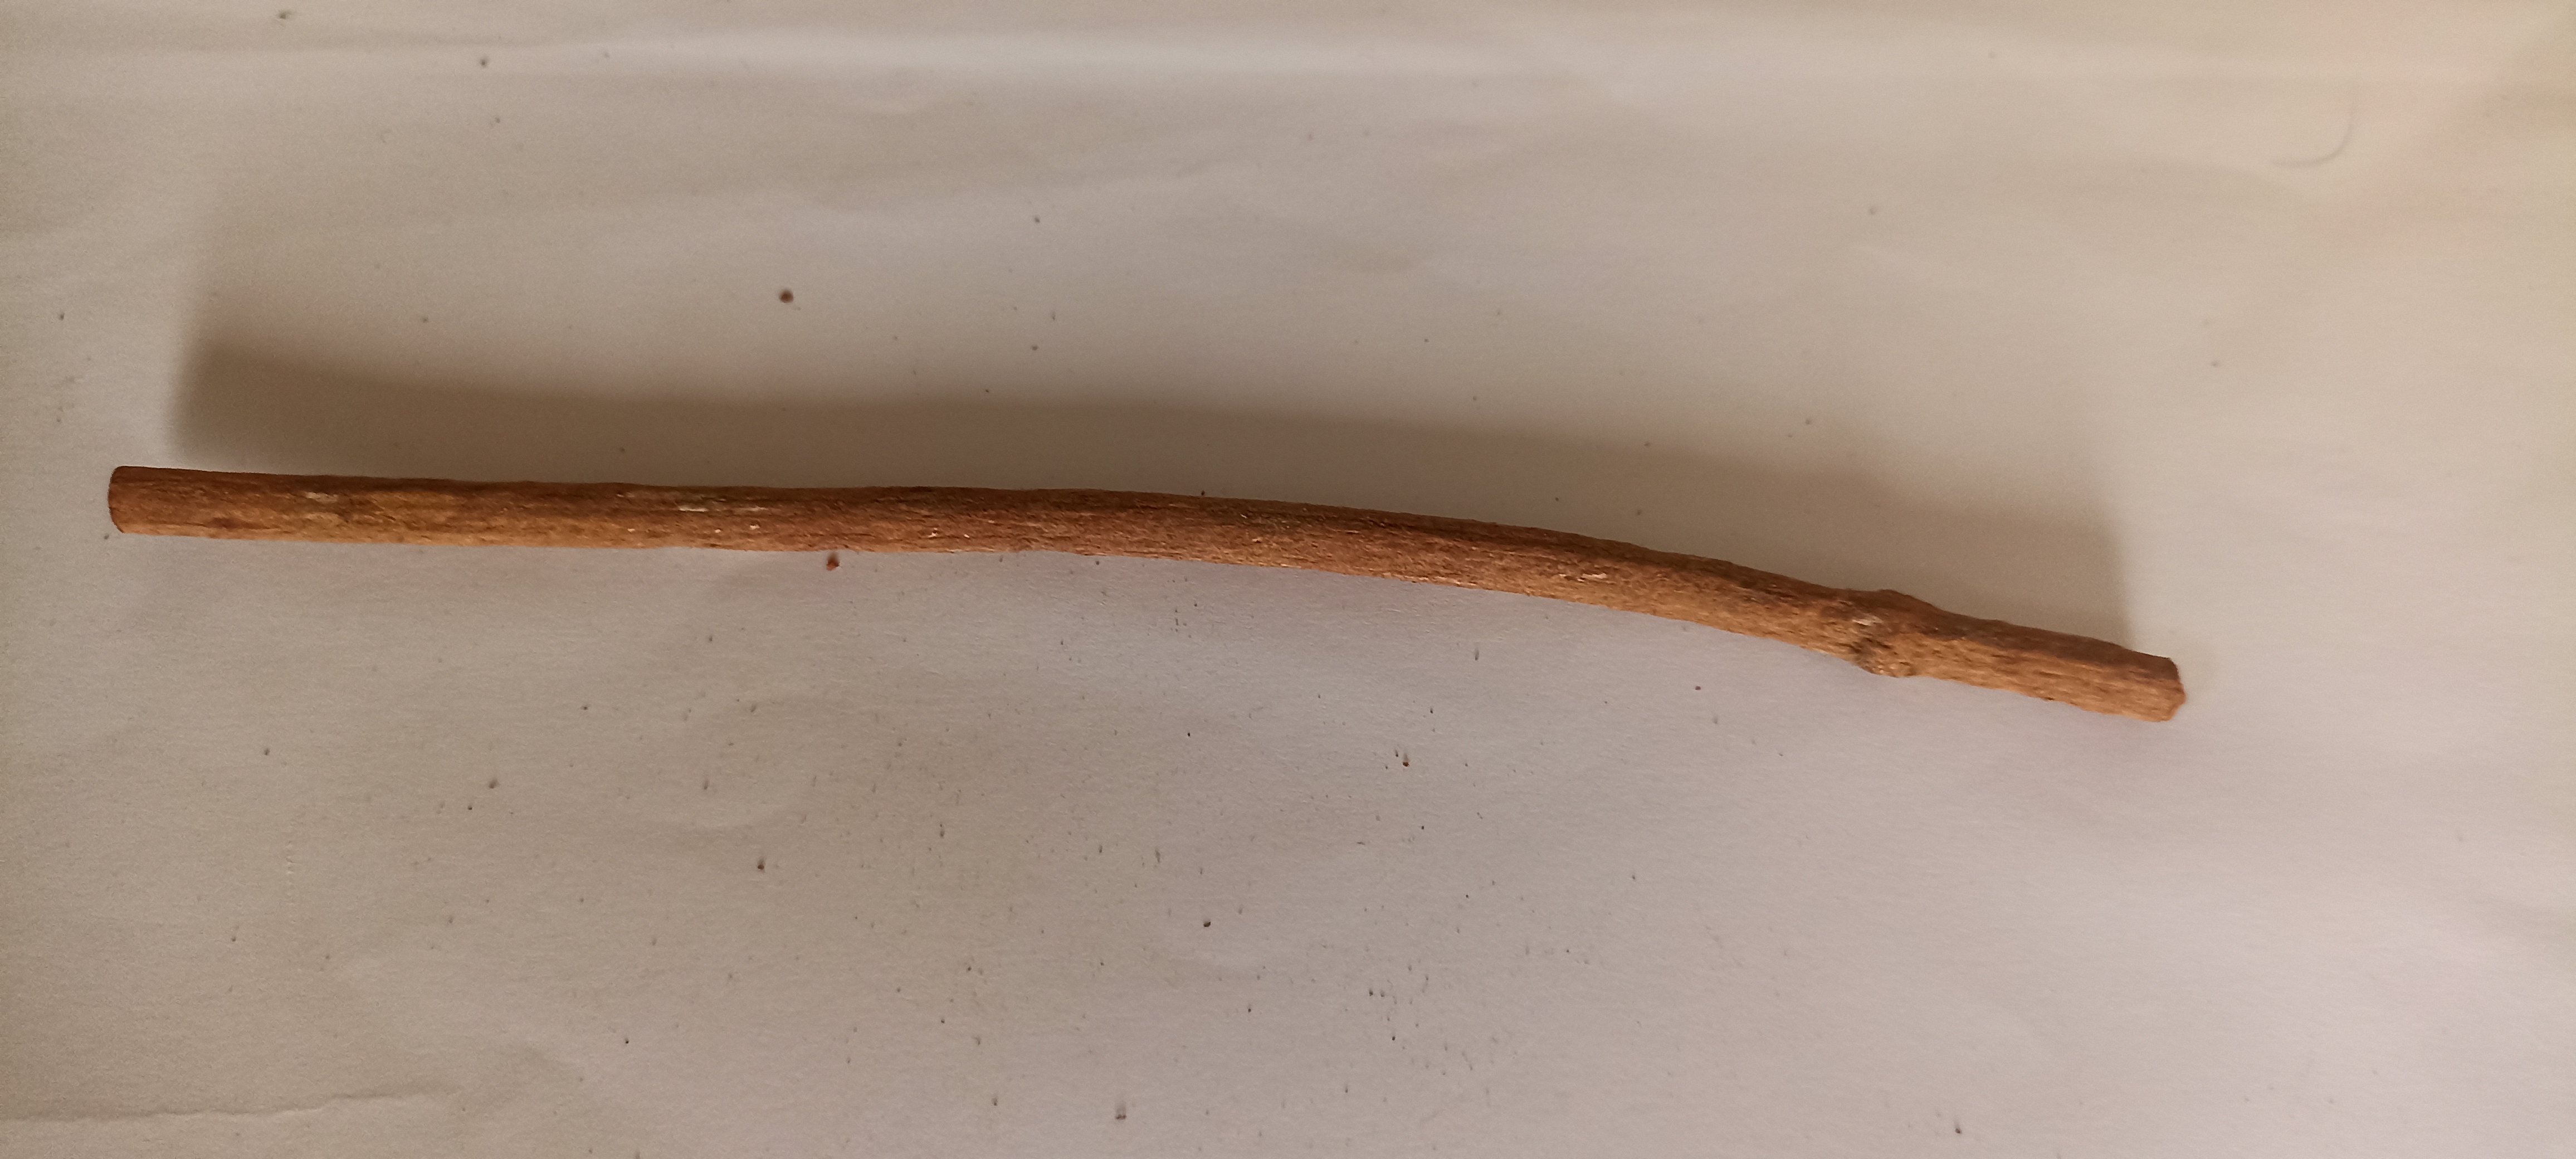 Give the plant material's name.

manjistha
